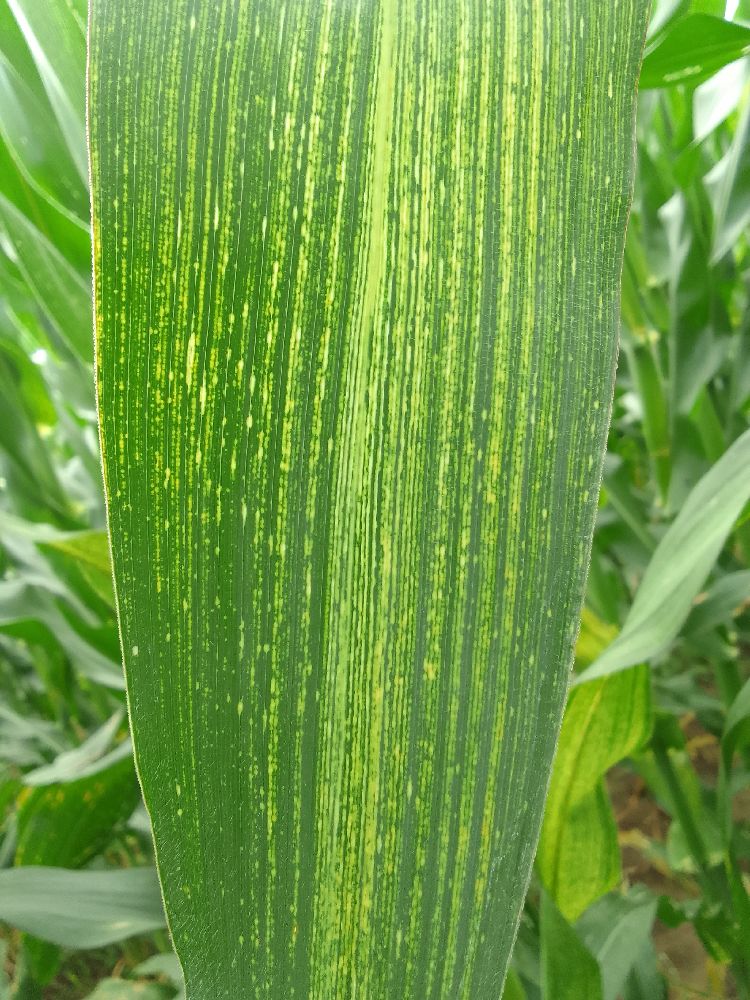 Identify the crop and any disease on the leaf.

maize, maize streak virus
